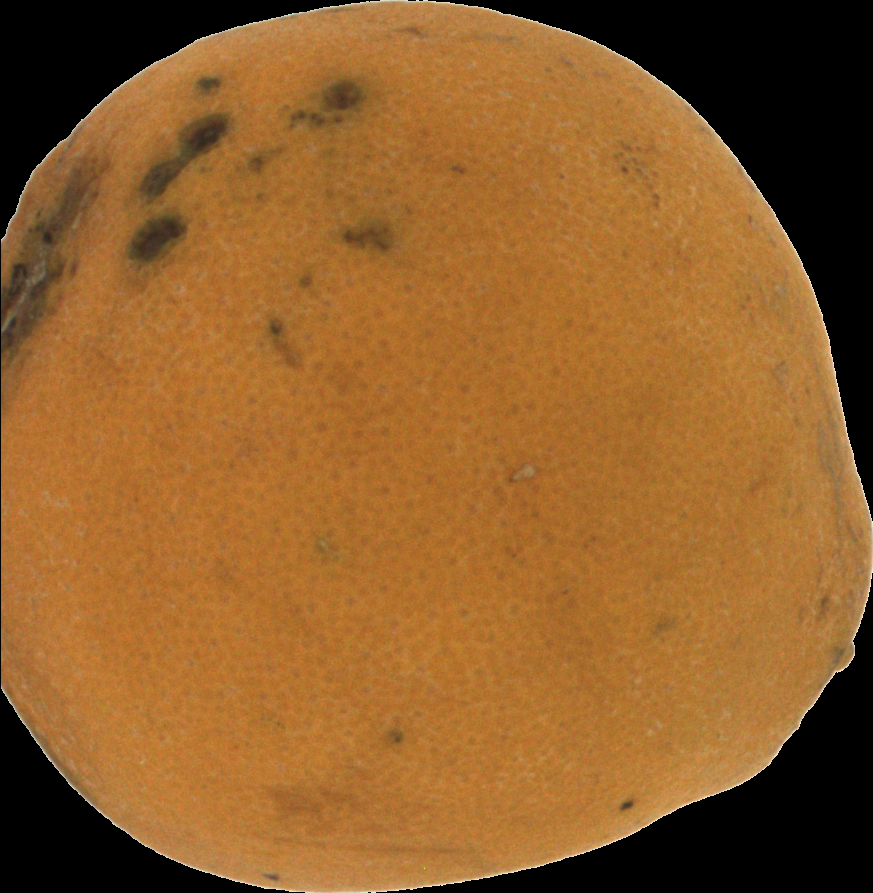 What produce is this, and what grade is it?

orange, bad
